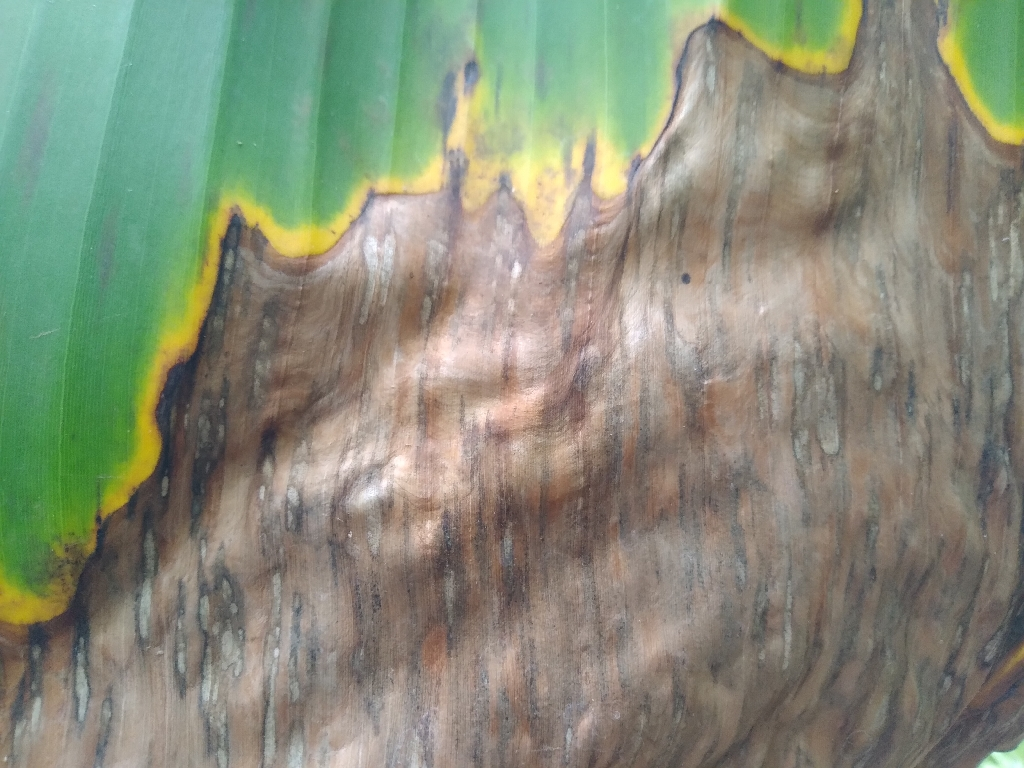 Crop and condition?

banana, black sigatoka
